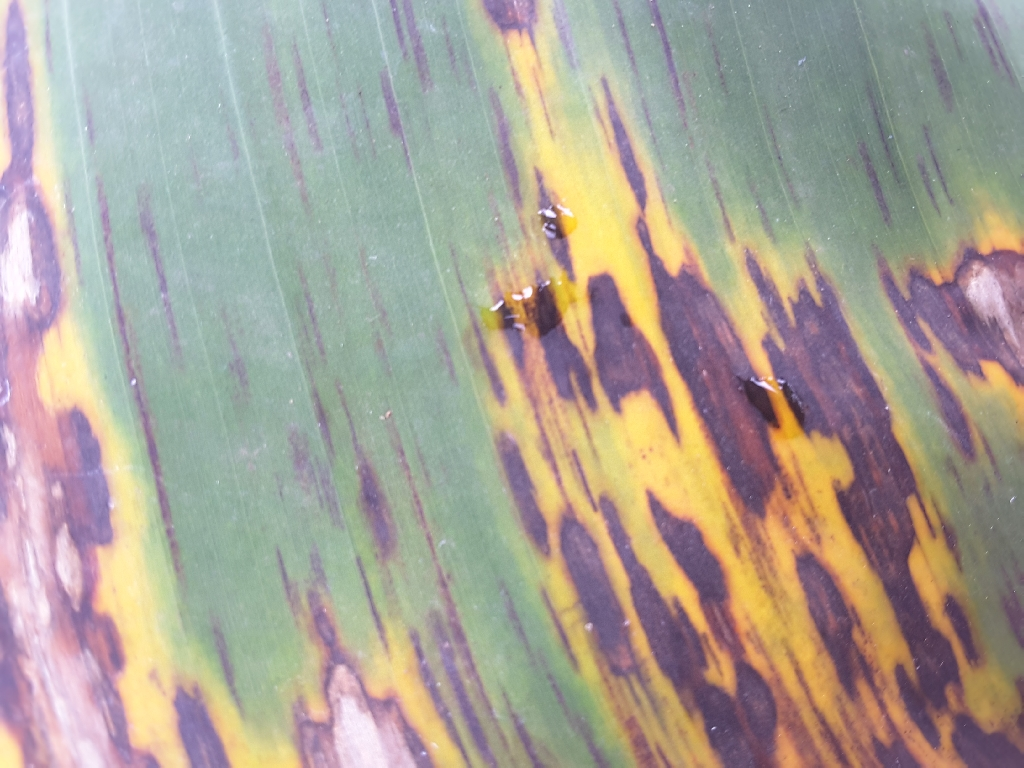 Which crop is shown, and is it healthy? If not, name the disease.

banana, black sigatoka
